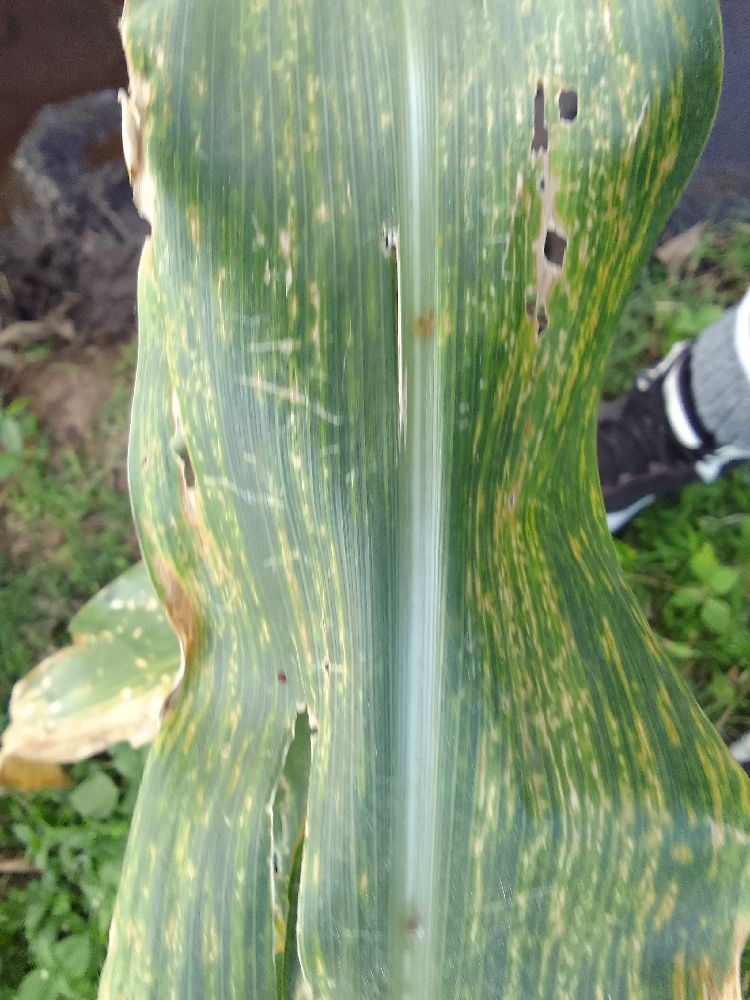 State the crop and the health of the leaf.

maize, maize lethal necrosis
